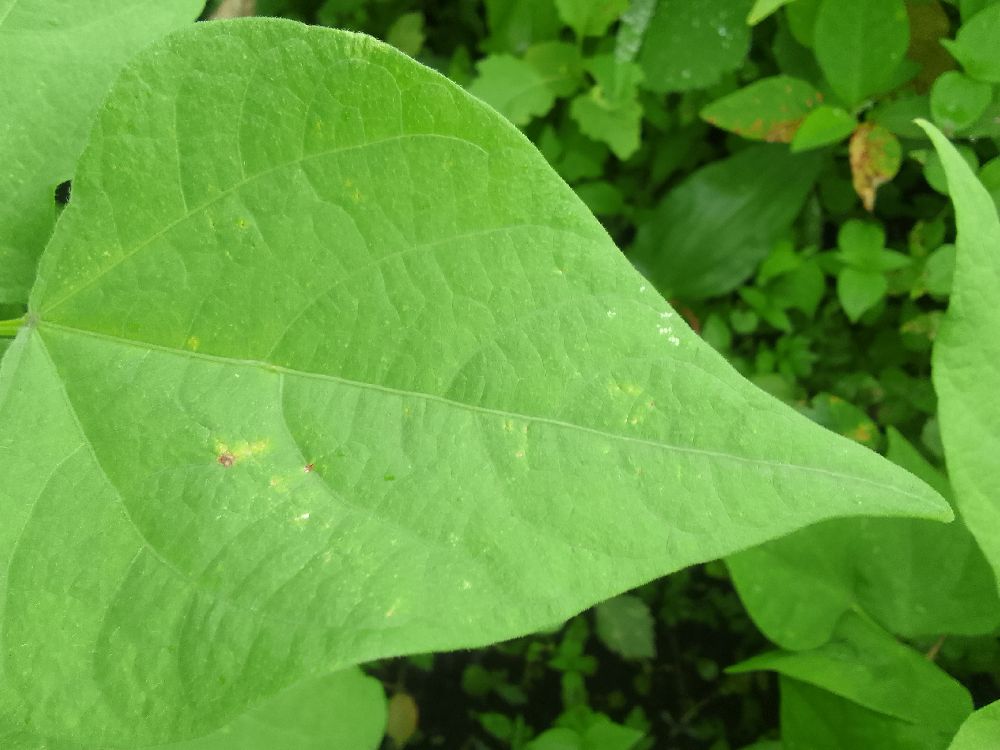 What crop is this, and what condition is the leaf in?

common bean, healthy
